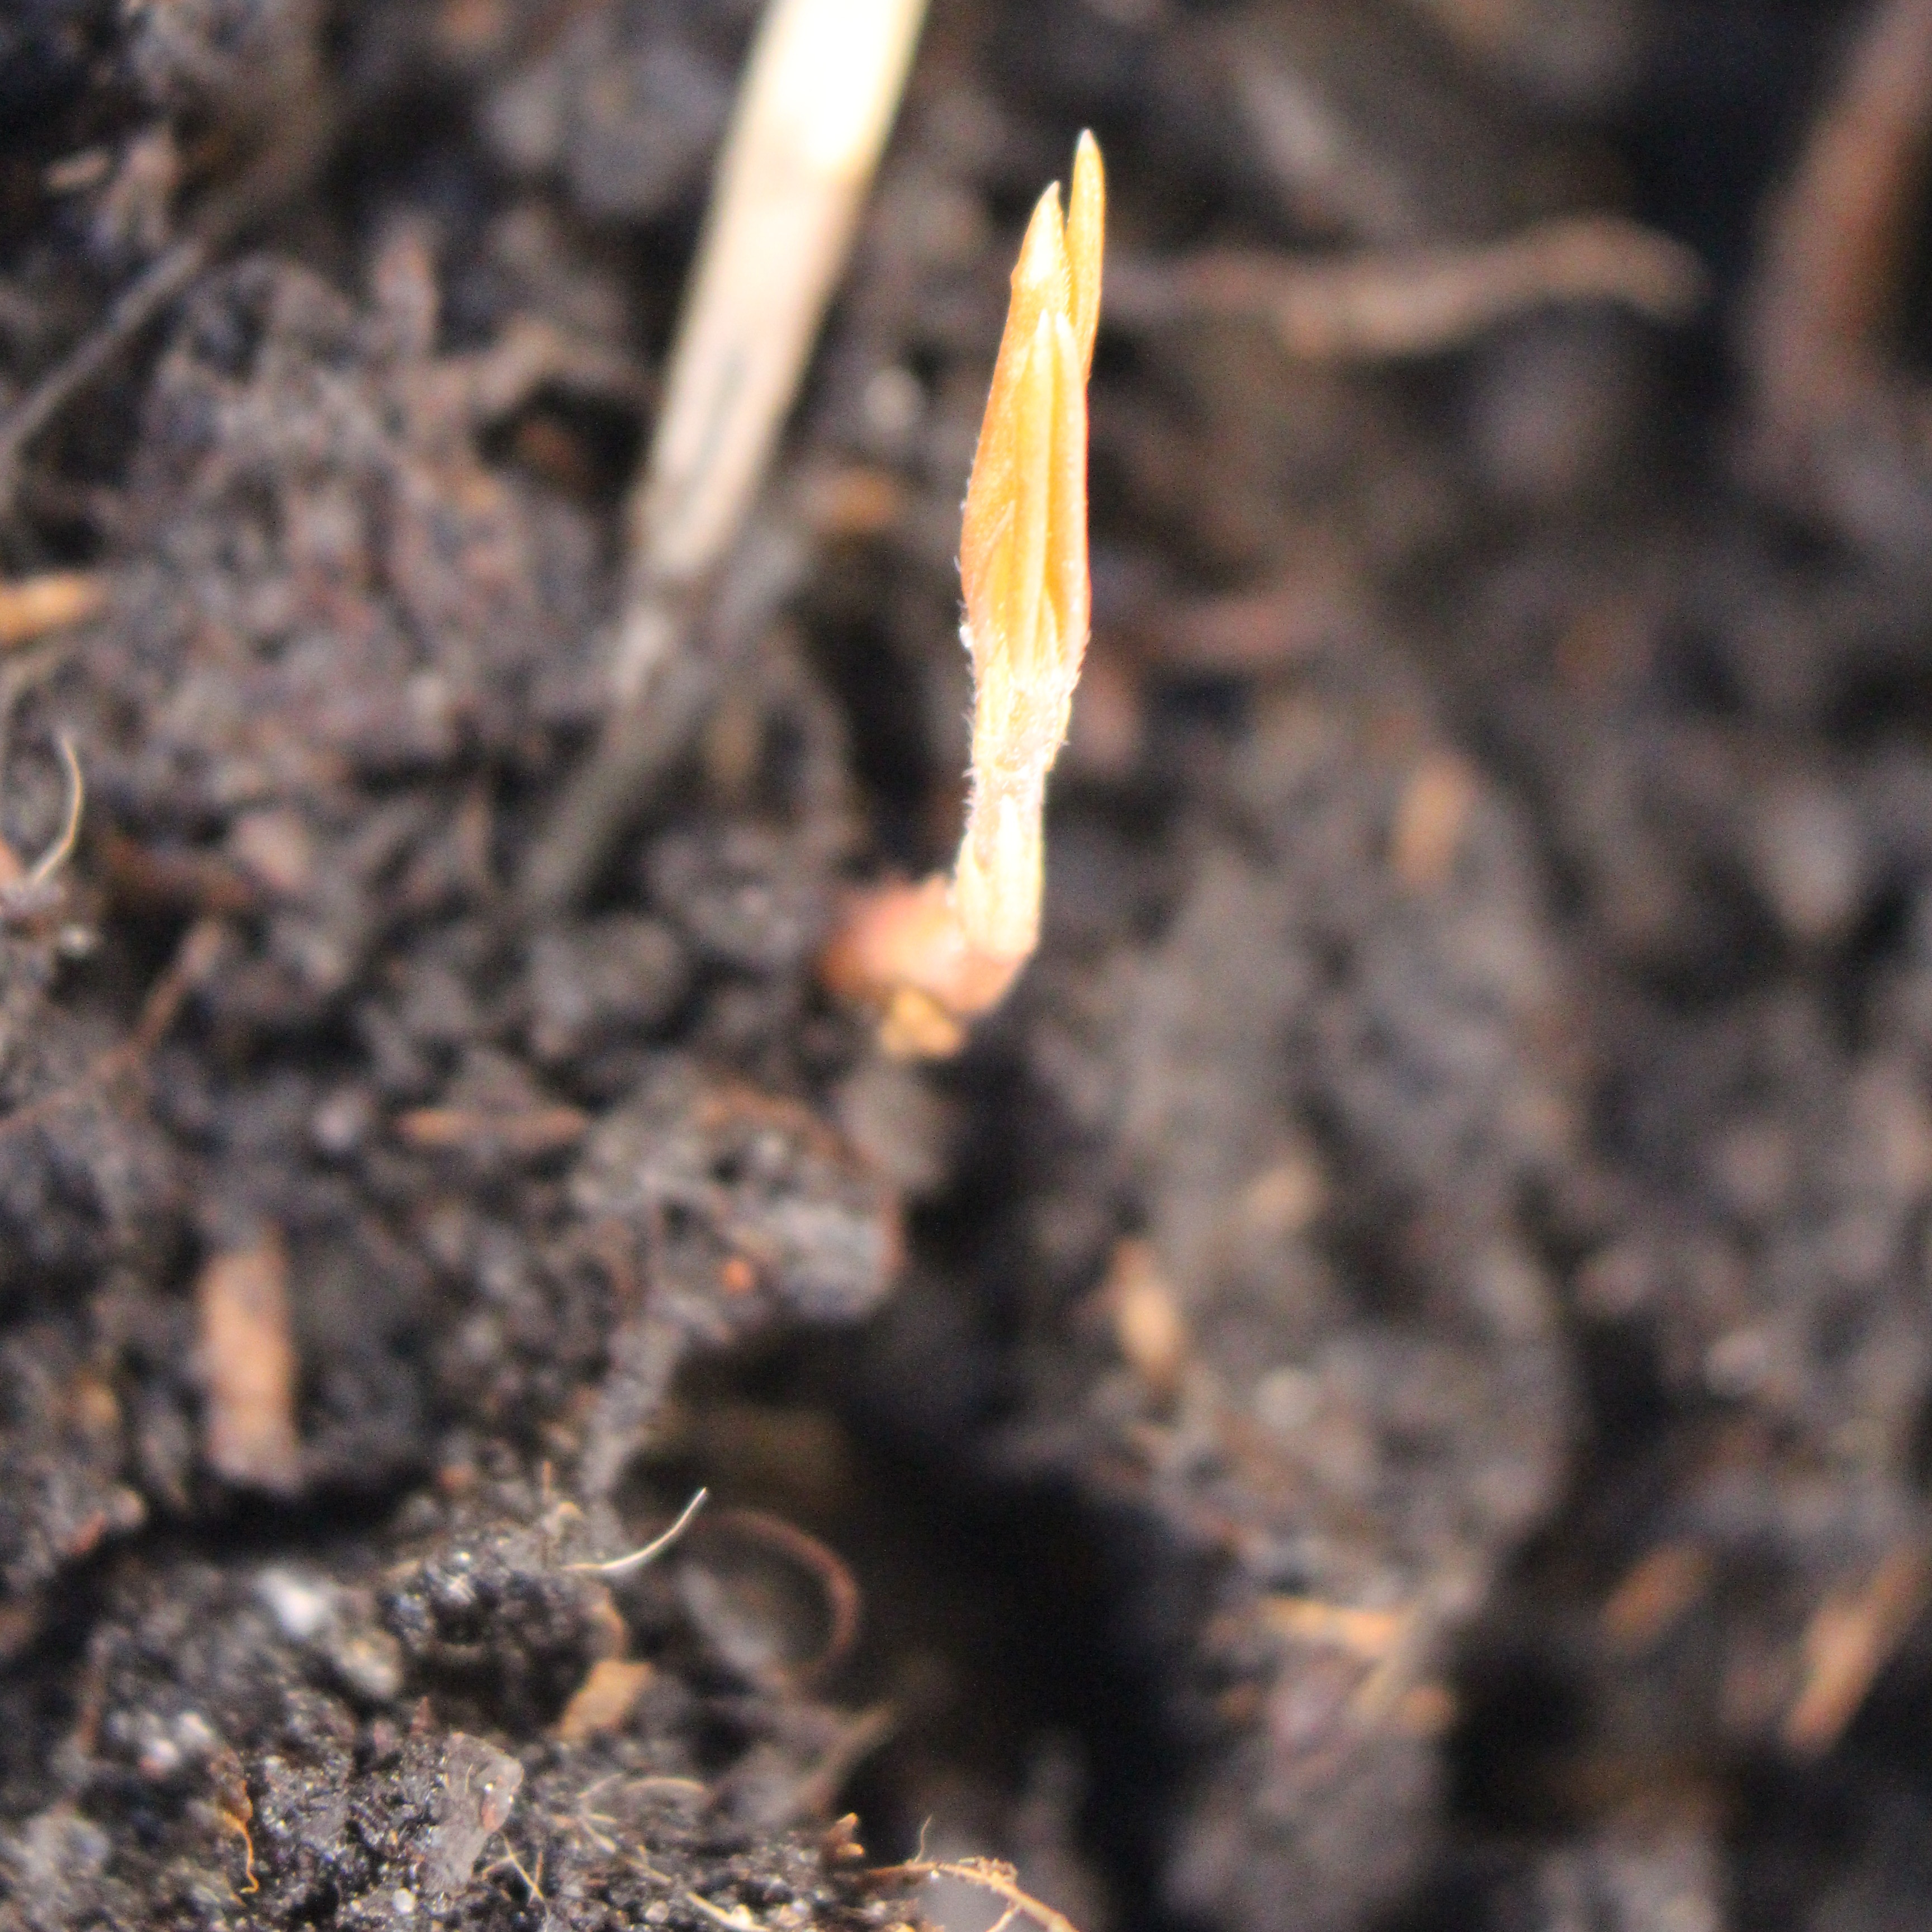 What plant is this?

Vicia sativa
